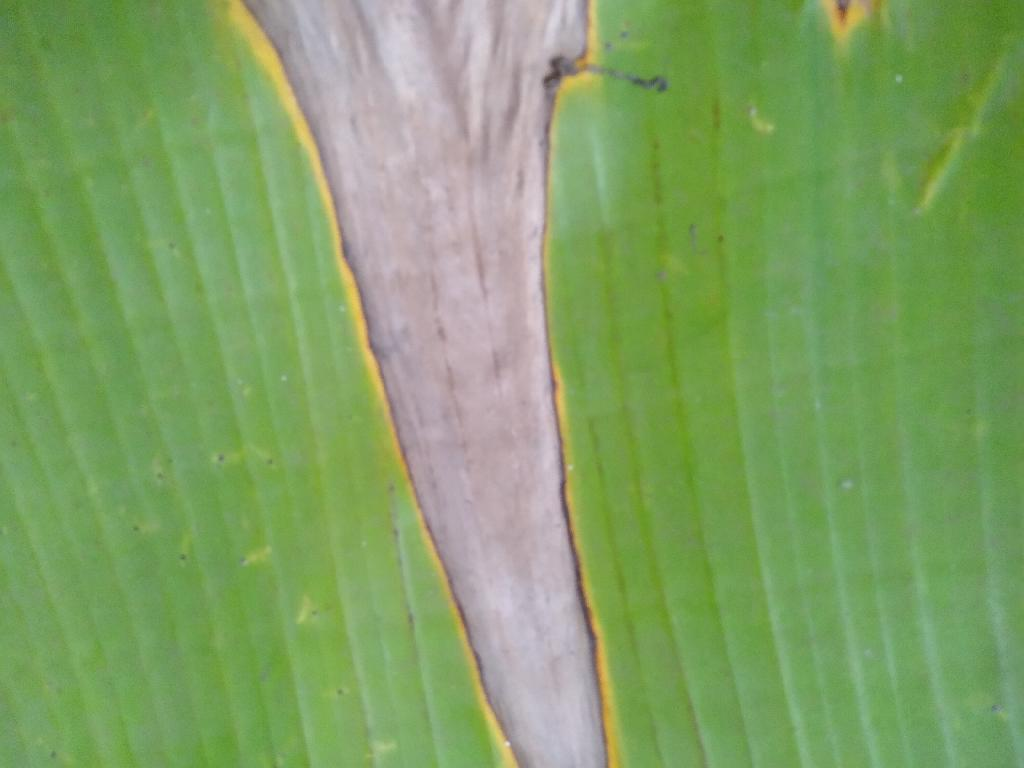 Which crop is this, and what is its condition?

banana, black sigatoka
